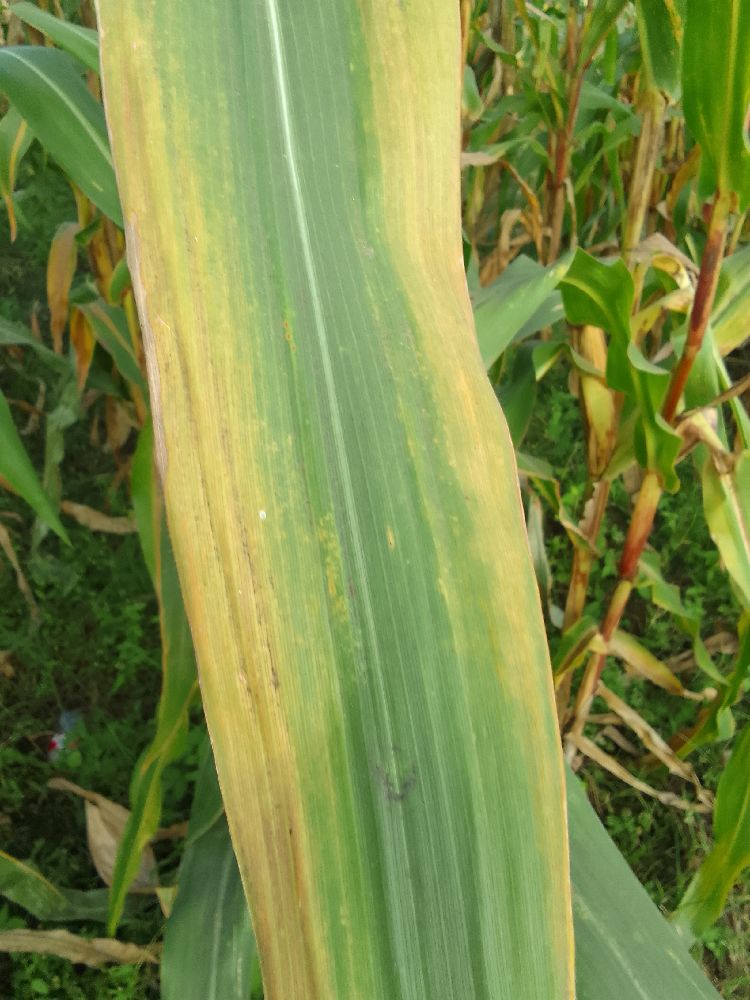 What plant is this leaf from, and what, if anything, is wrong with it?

maize, maize lethal necrosis
